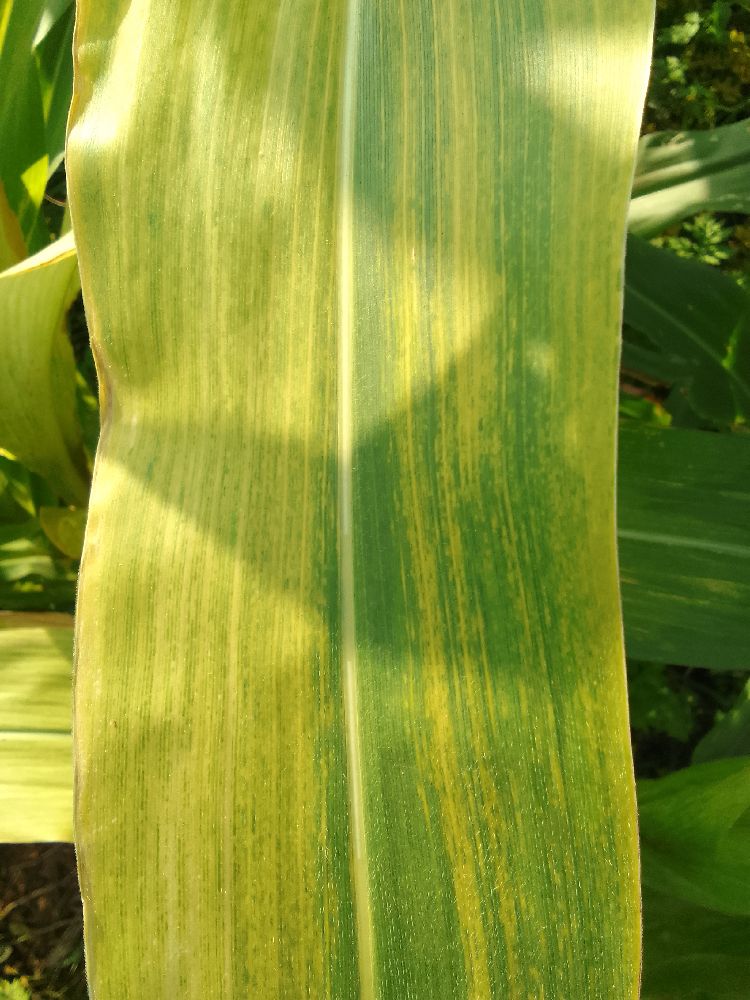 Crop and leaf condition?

maize, maize lethal necrosis
